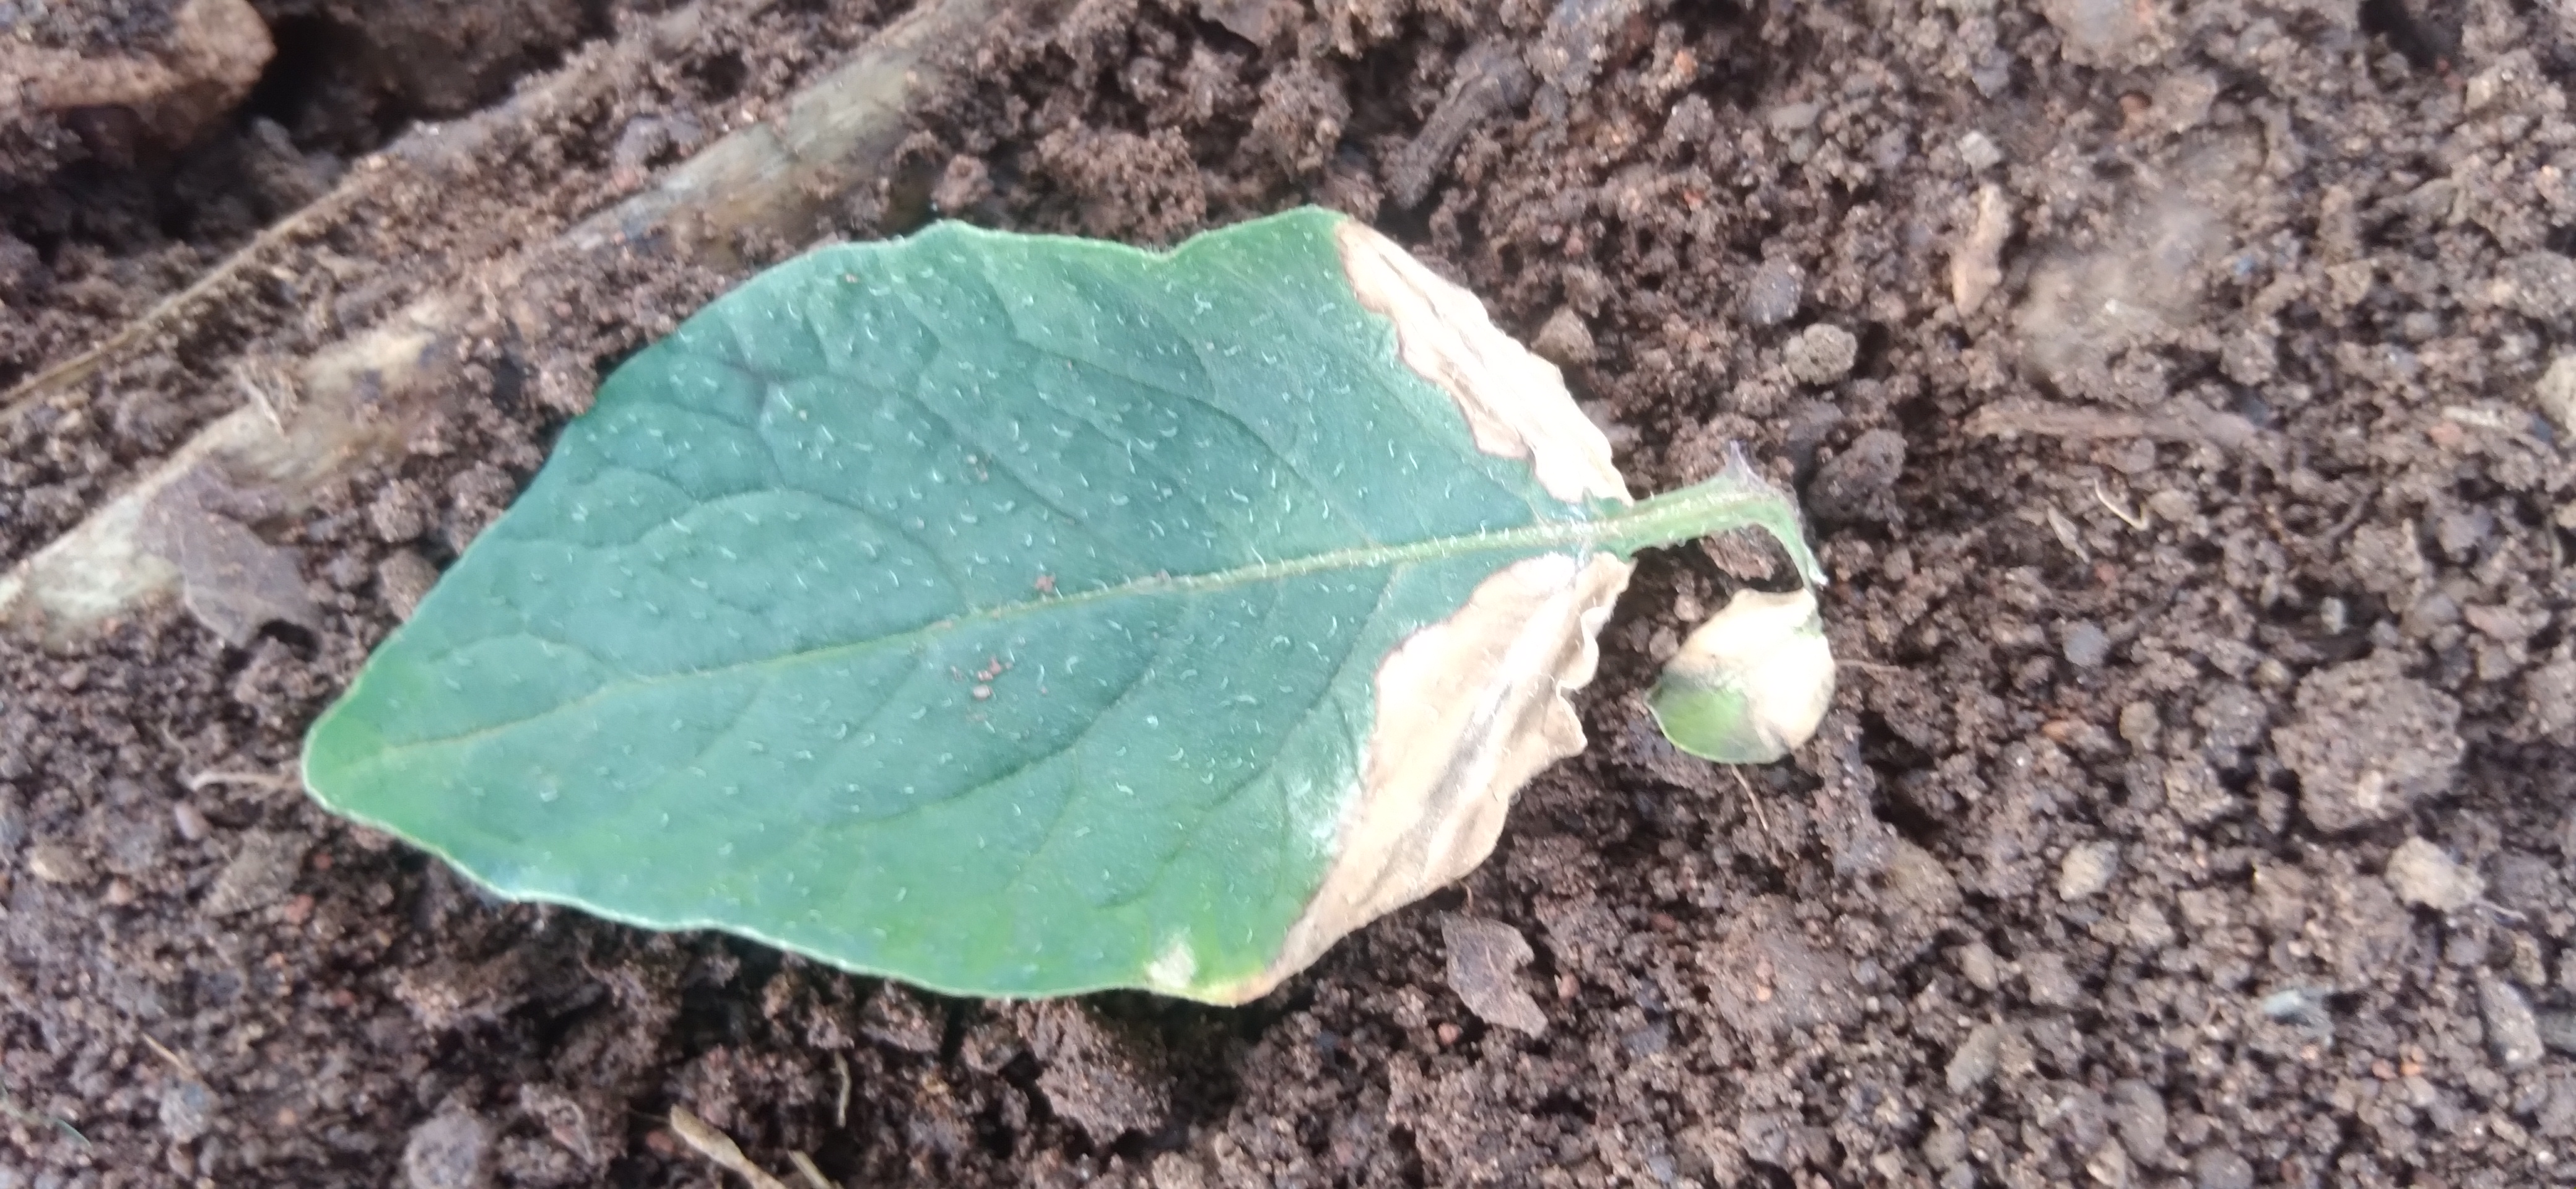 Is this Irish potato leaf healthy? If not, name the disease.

early blight
